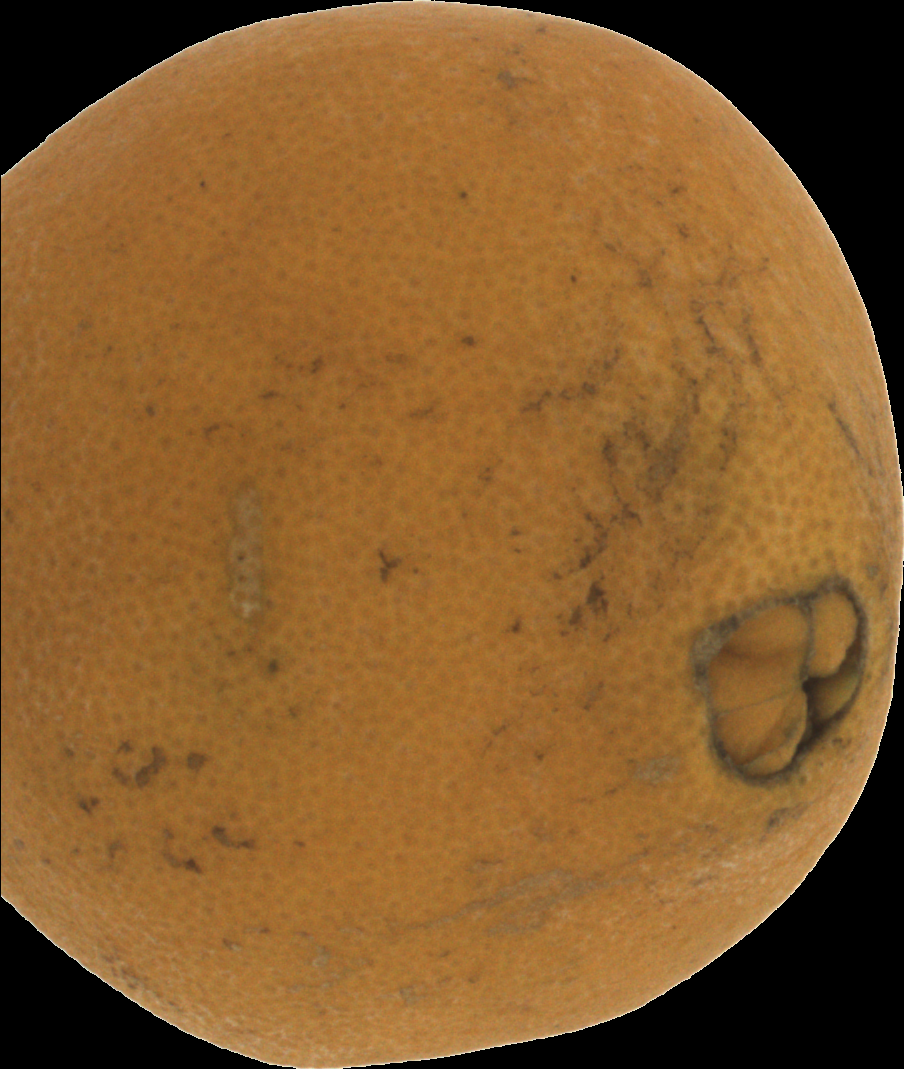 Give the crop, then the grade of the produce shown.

orange, bad
